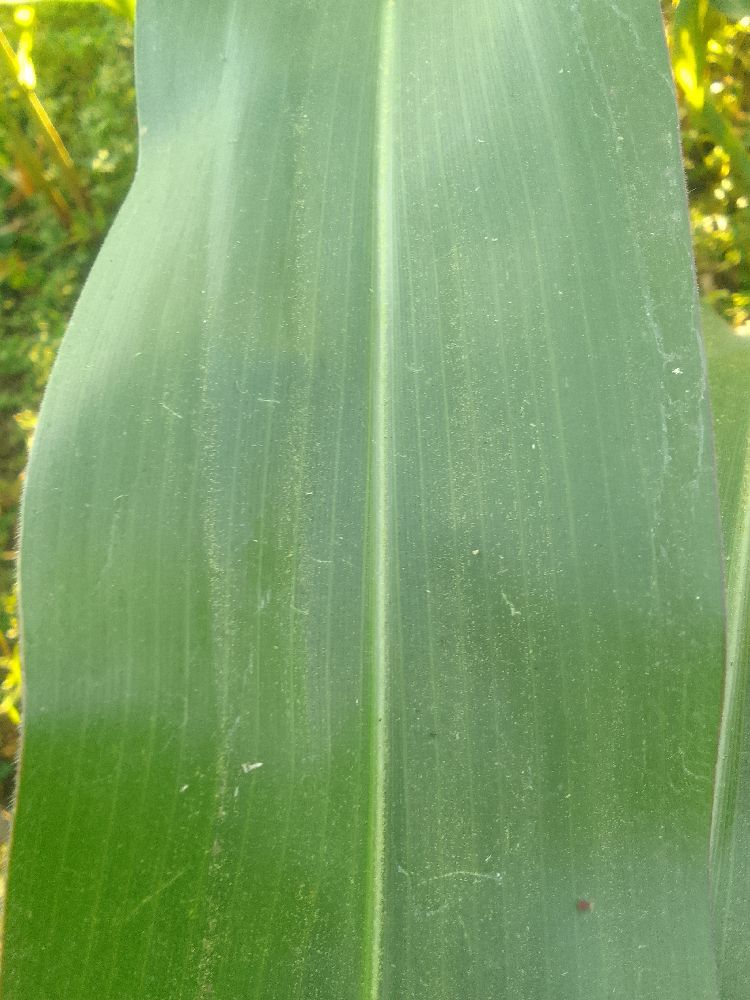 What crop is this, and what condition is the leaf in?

maize, healthy
